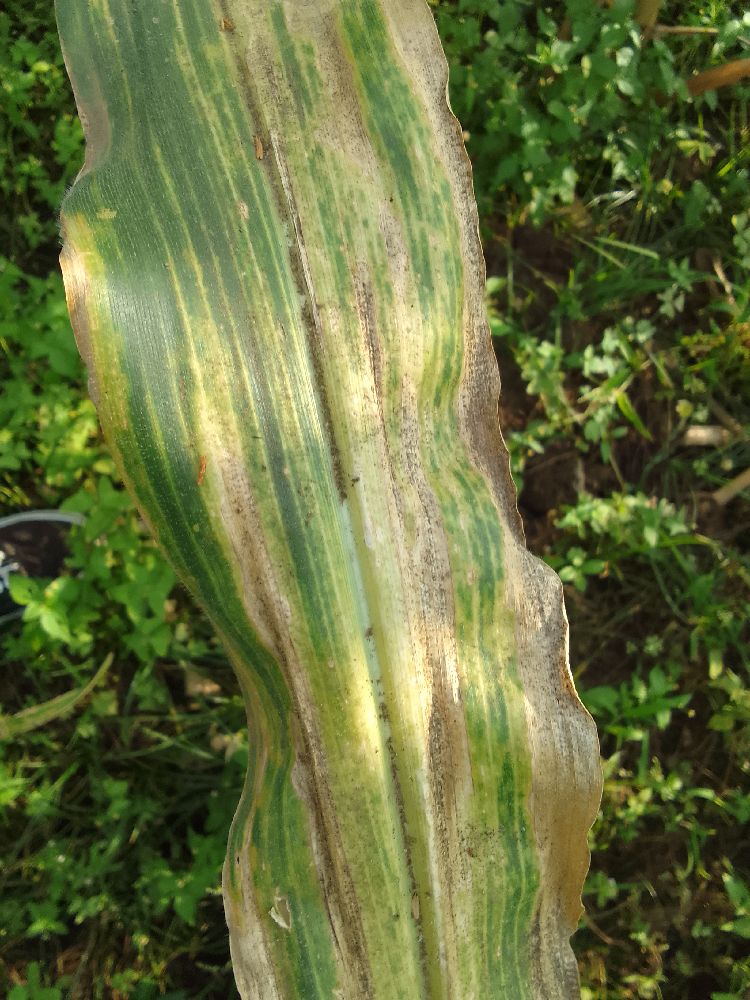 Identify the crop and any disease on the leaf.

maize, maize lethal necrosis
